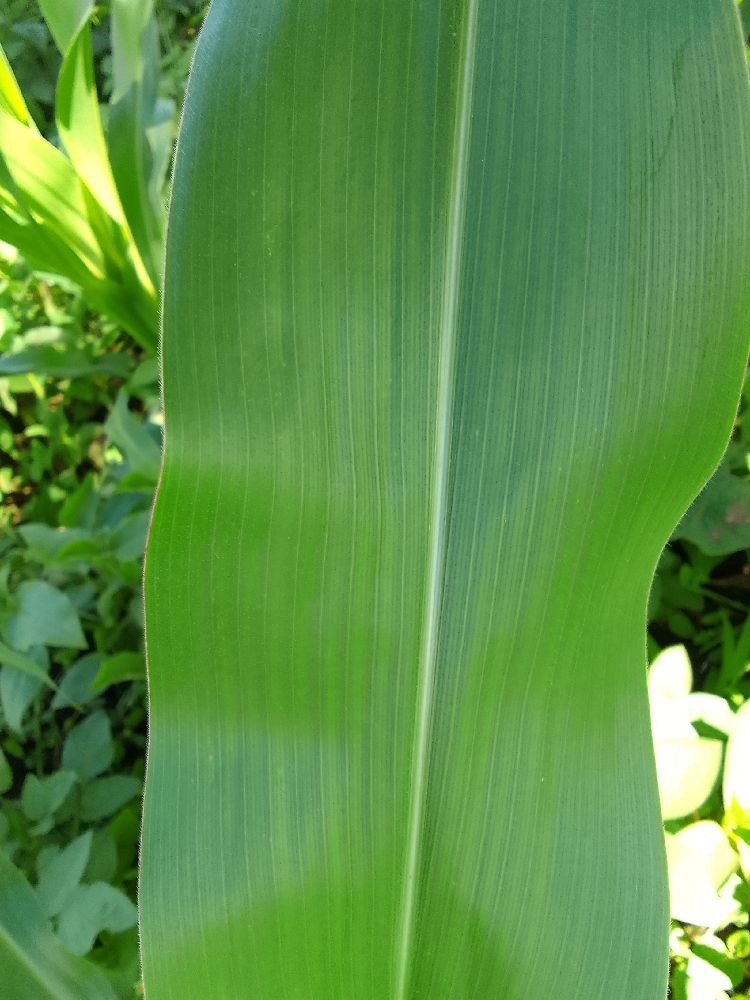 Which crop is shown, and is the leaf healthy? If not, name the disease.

maize, healthy
